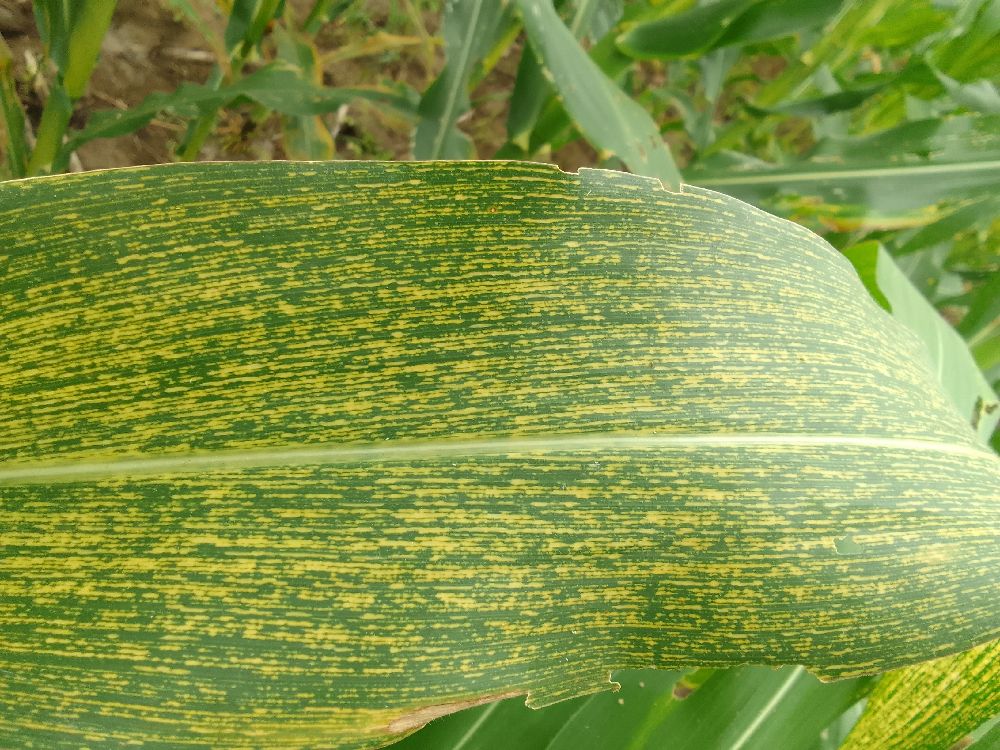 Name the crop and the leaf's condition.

maize, maize streak virus
